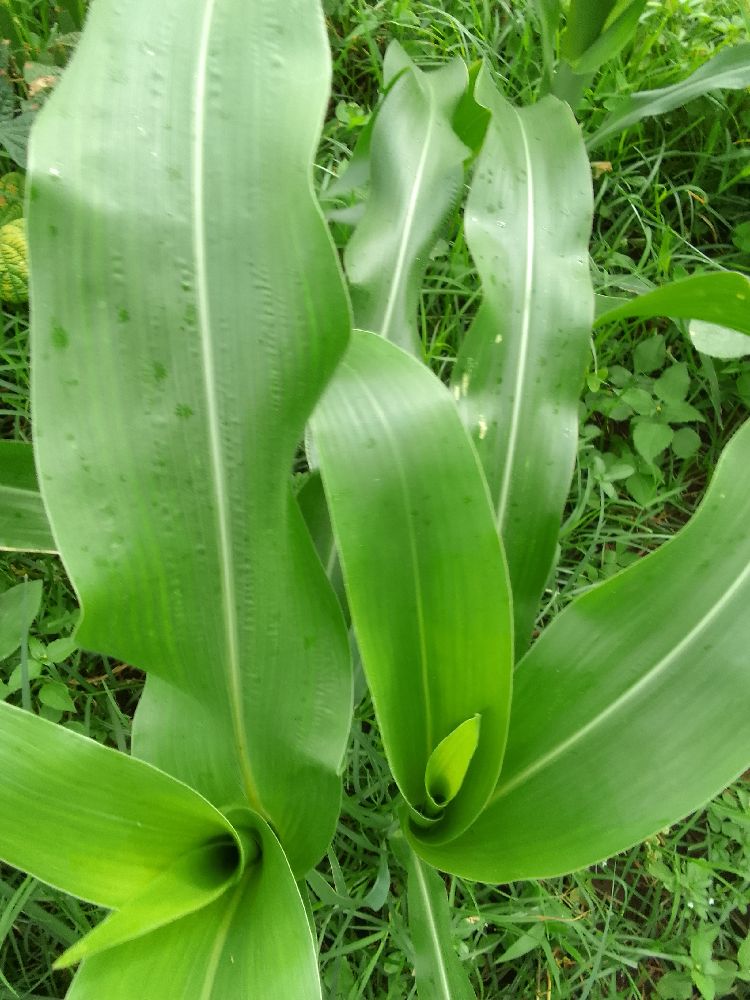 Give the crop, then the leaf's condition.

maize, healthy
